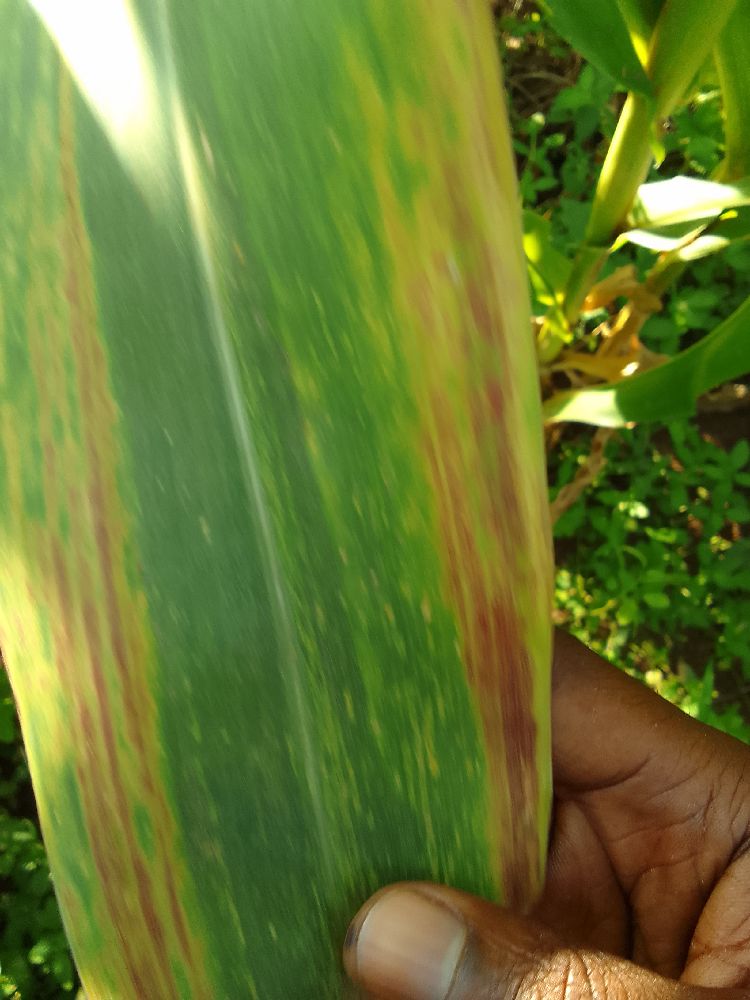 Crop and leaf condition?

maize, maize lethal necrosis
